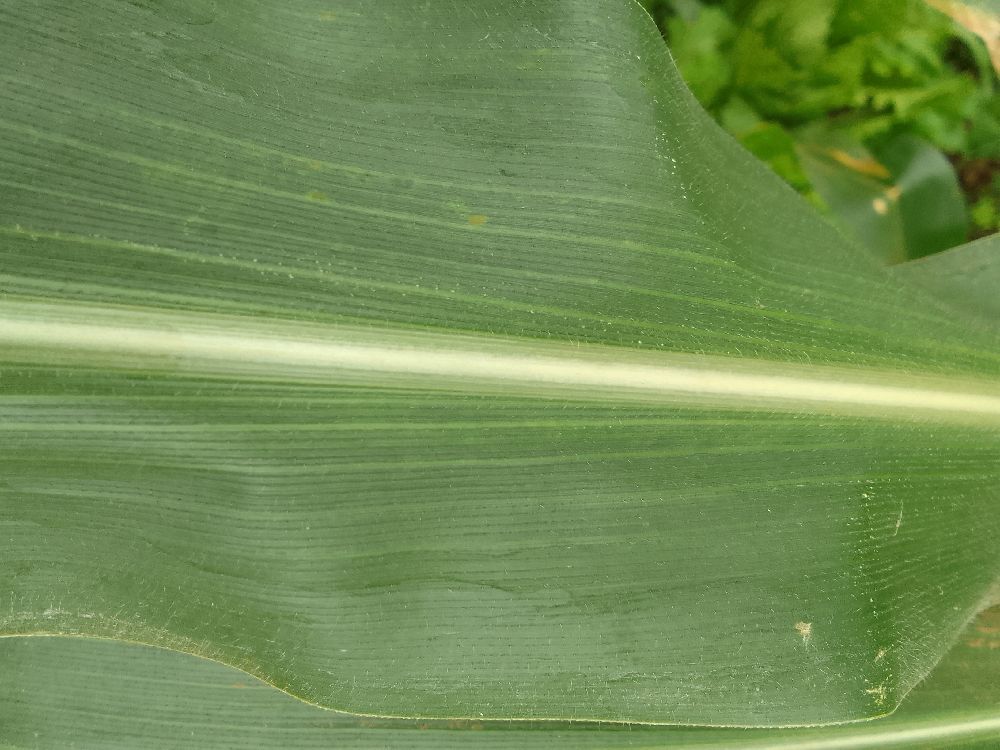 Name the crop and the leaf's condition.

maize, healthy
